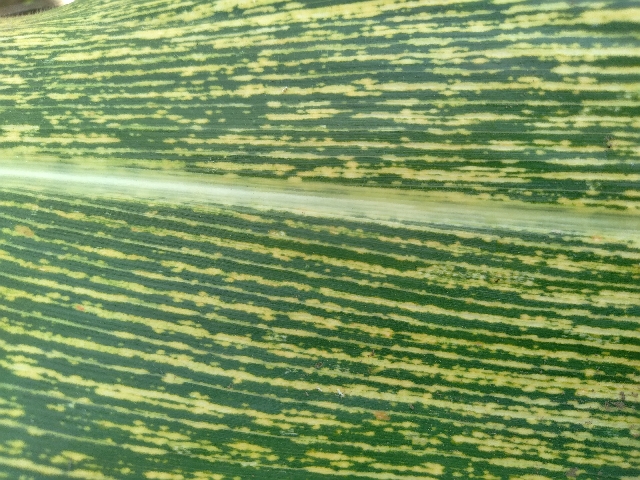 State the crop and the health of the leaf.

maize, maize streak virus
